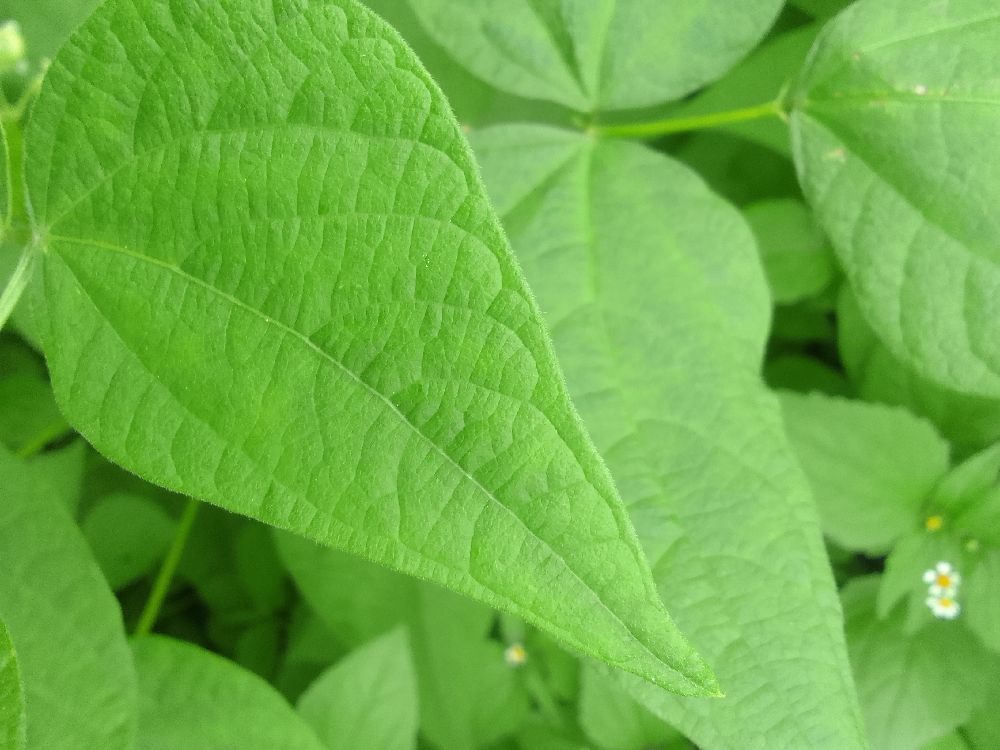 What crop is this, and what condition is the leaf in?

common bean, healthy
